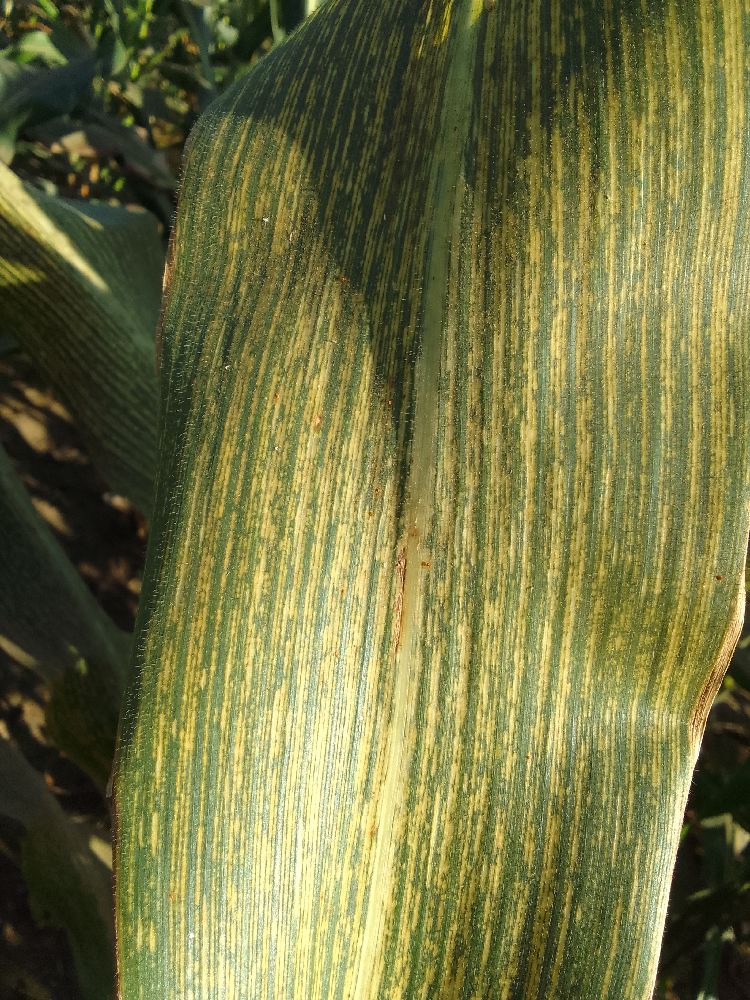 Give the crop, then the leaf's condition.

maize, maize streak virus
